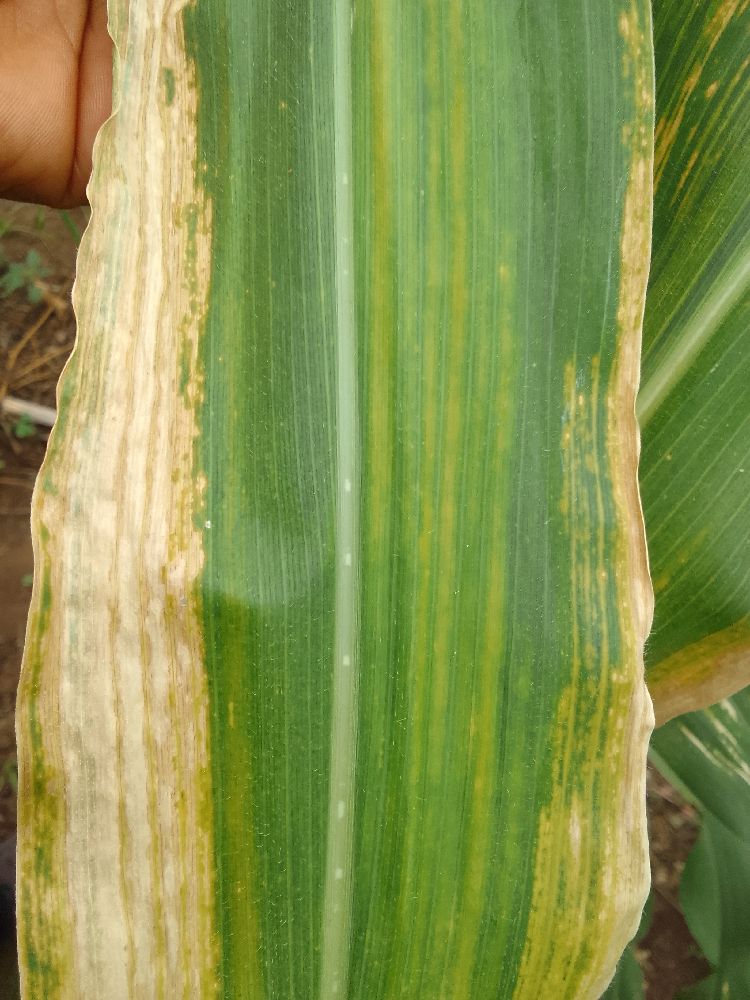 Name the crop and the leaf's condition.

maize, maize lethal necrosis
